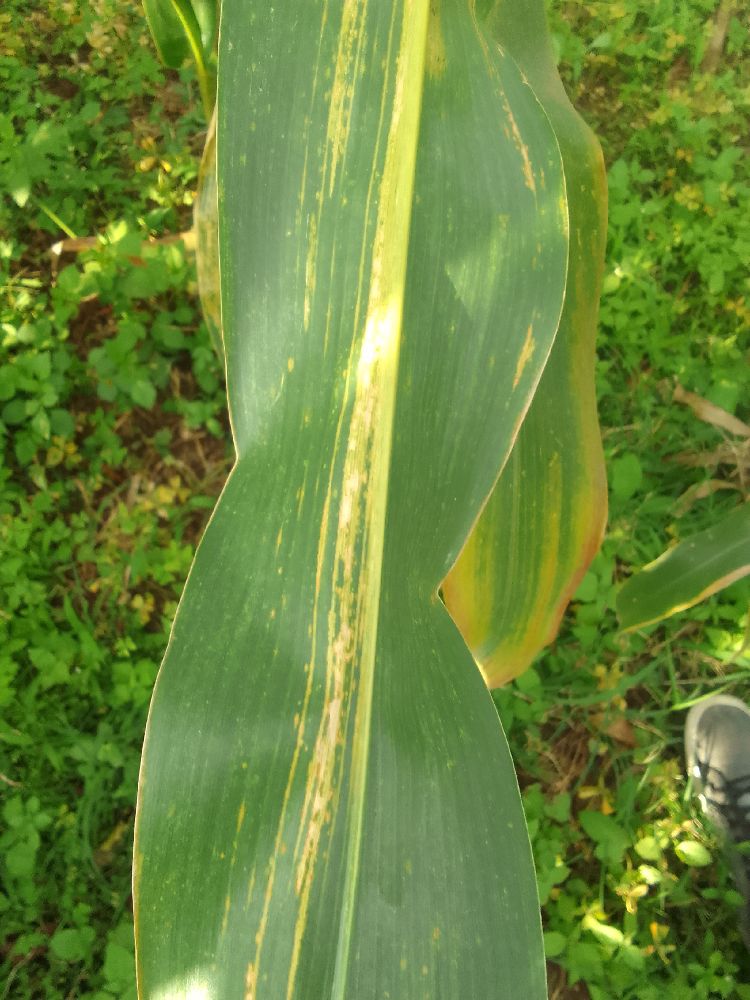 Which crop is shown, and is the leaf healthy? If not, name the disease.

maize, maize lethal necrosis
